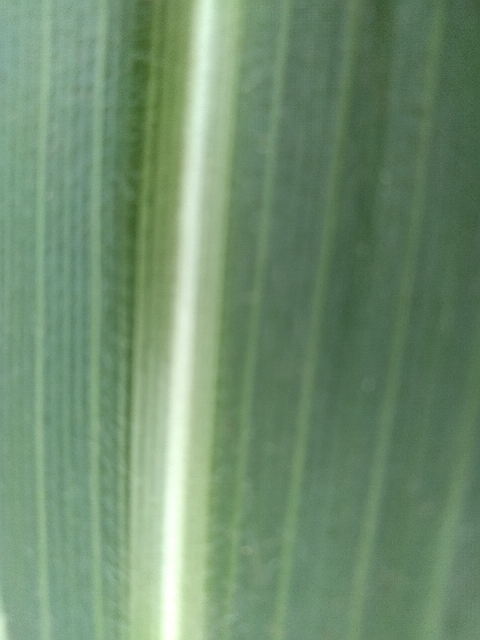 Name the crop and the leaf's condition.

maize, healthy
